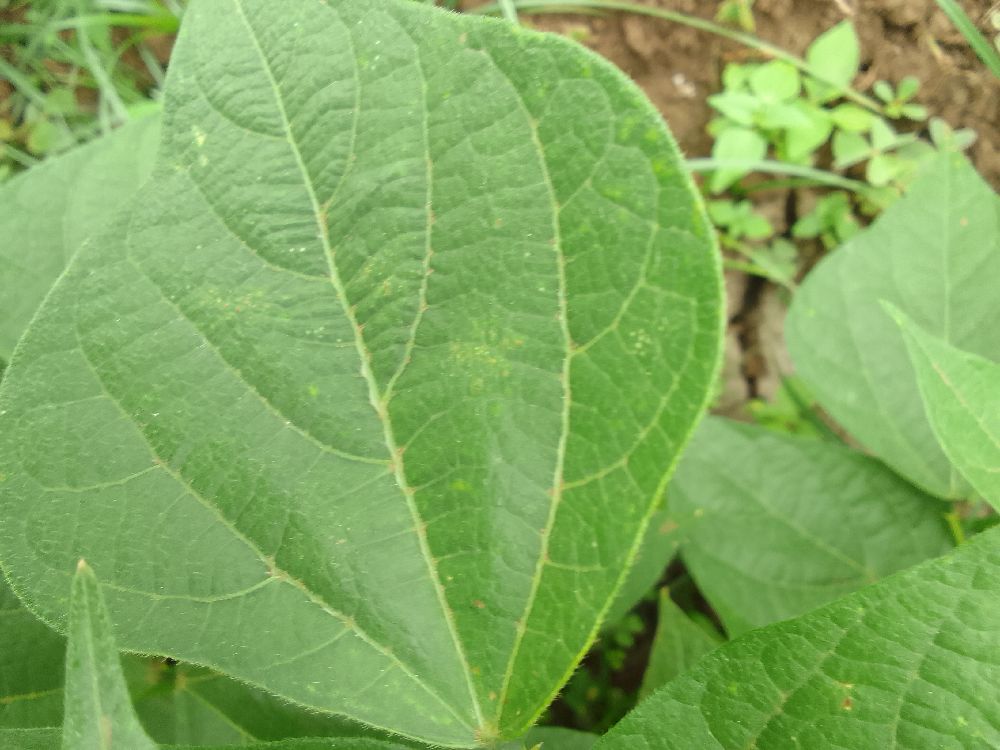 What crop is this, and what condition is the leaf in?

common bean, healthy
